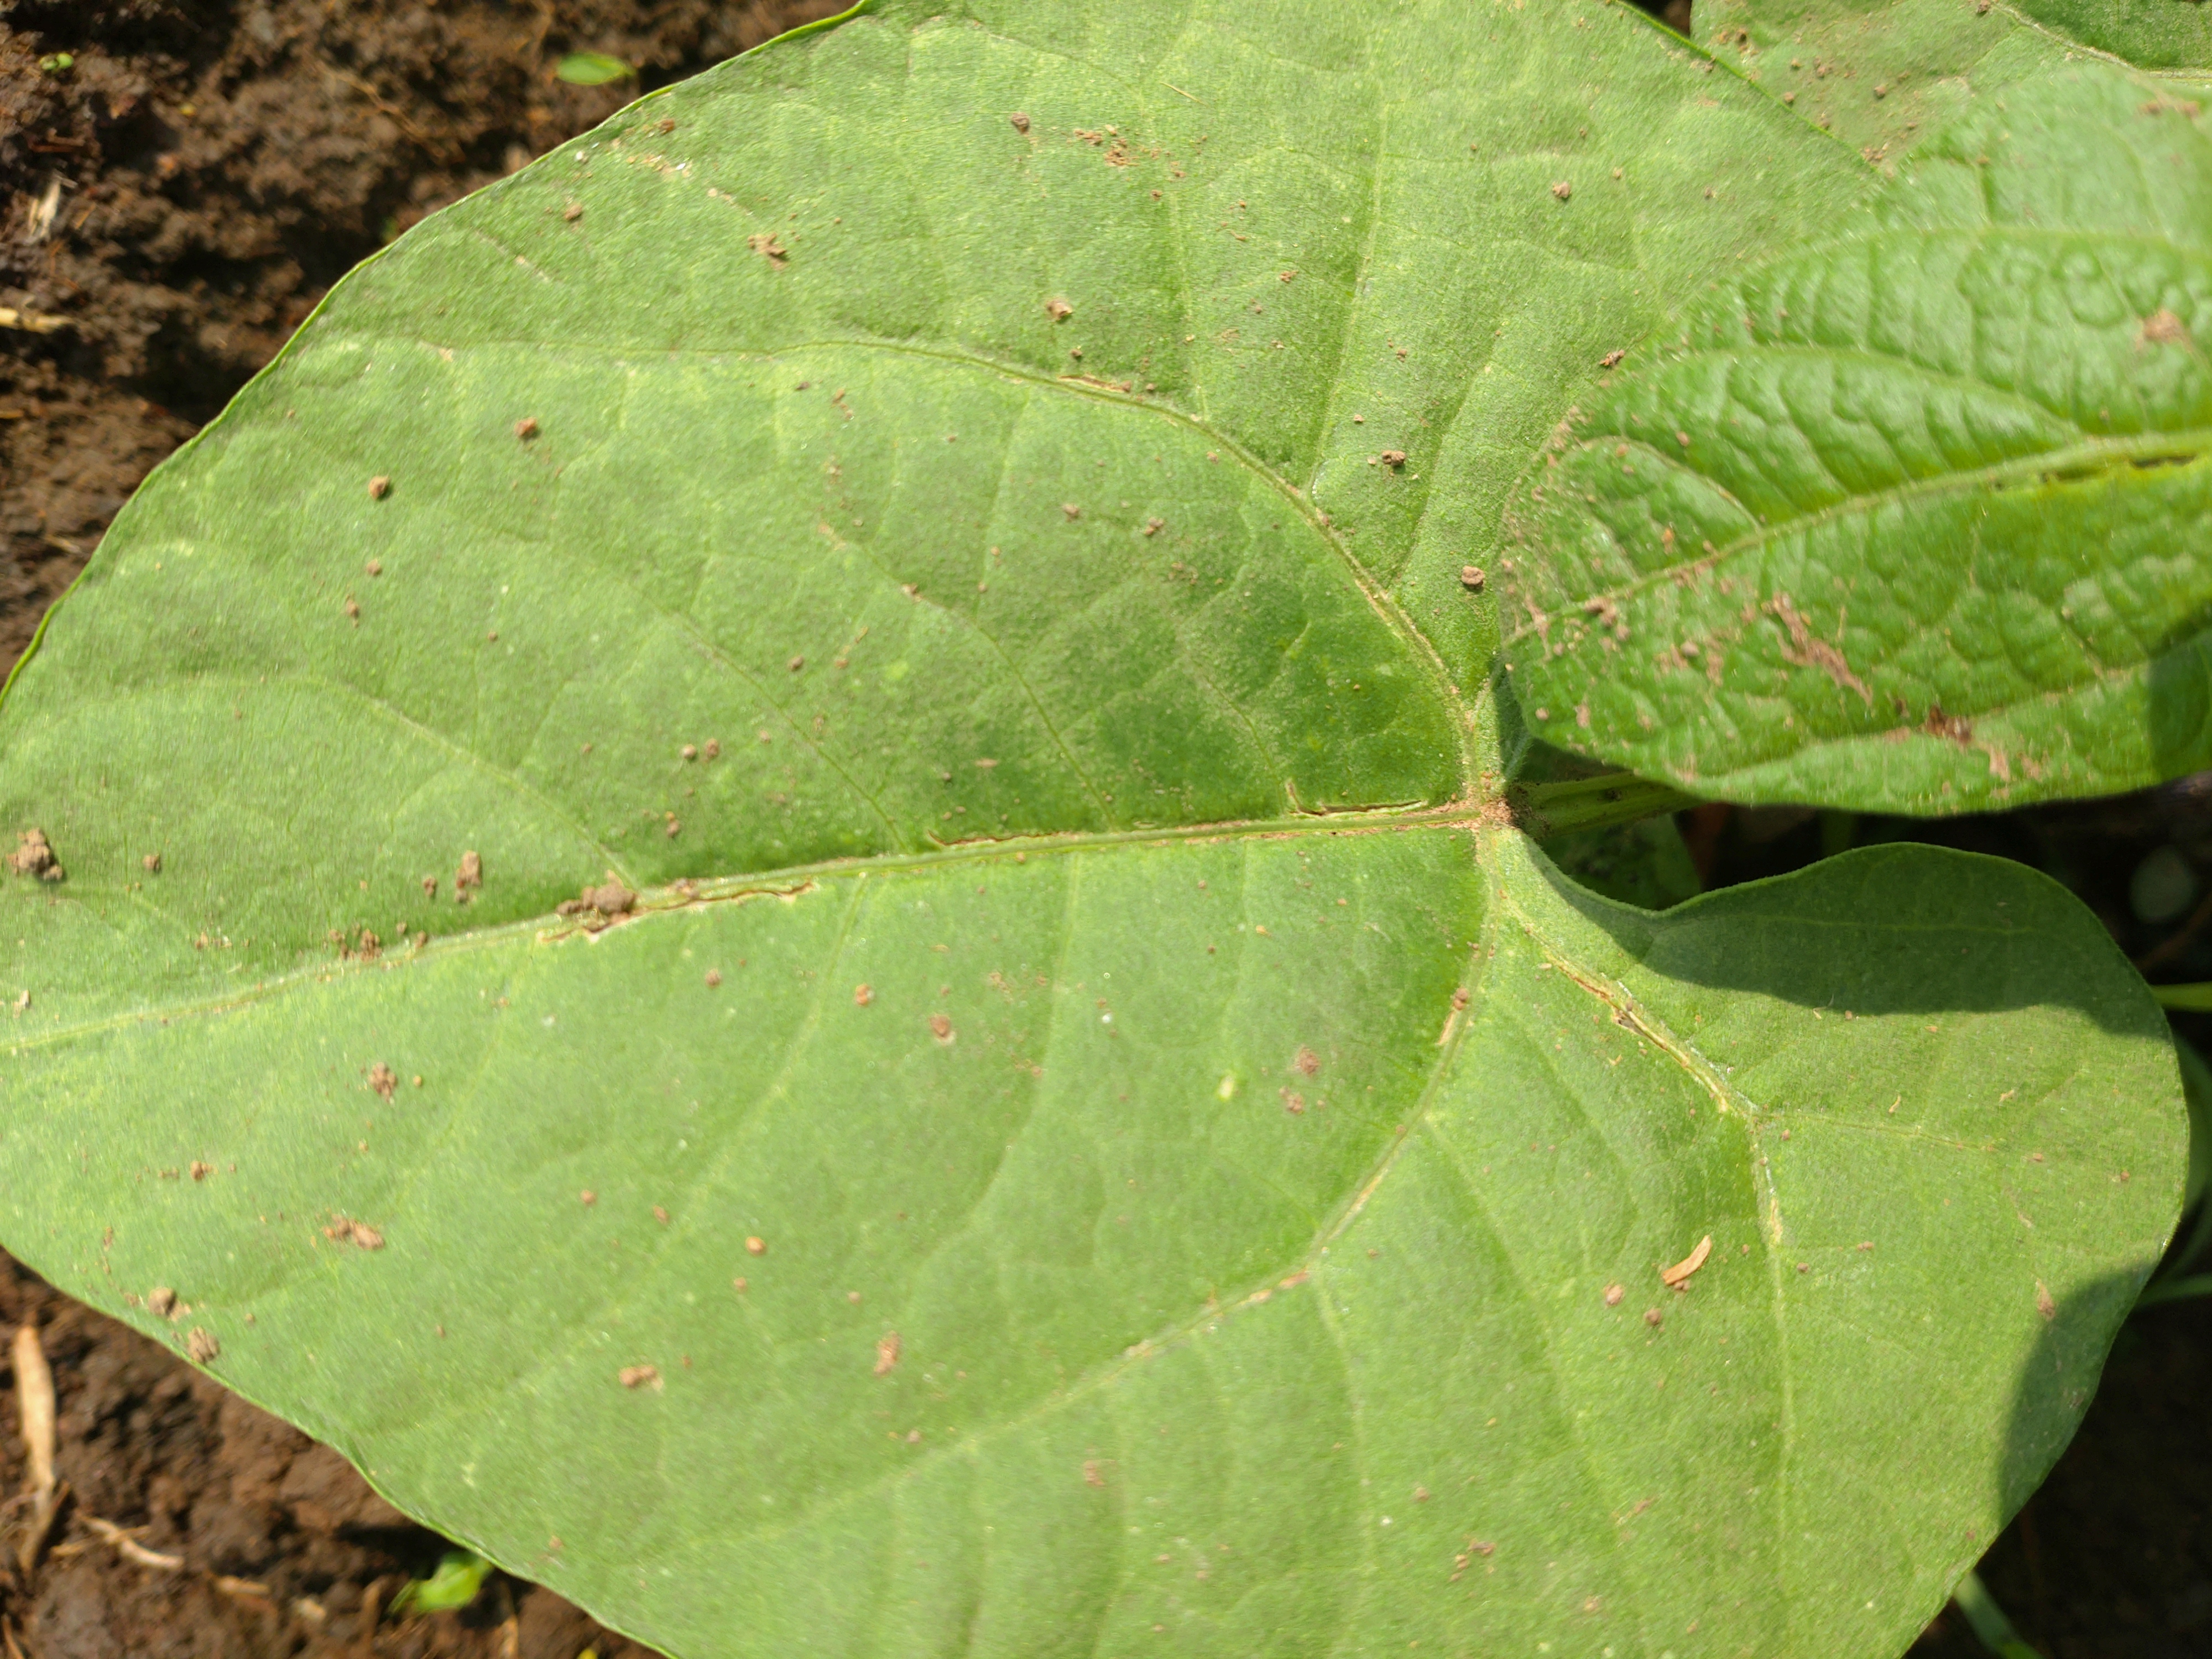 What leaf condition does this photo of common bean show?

healthy
